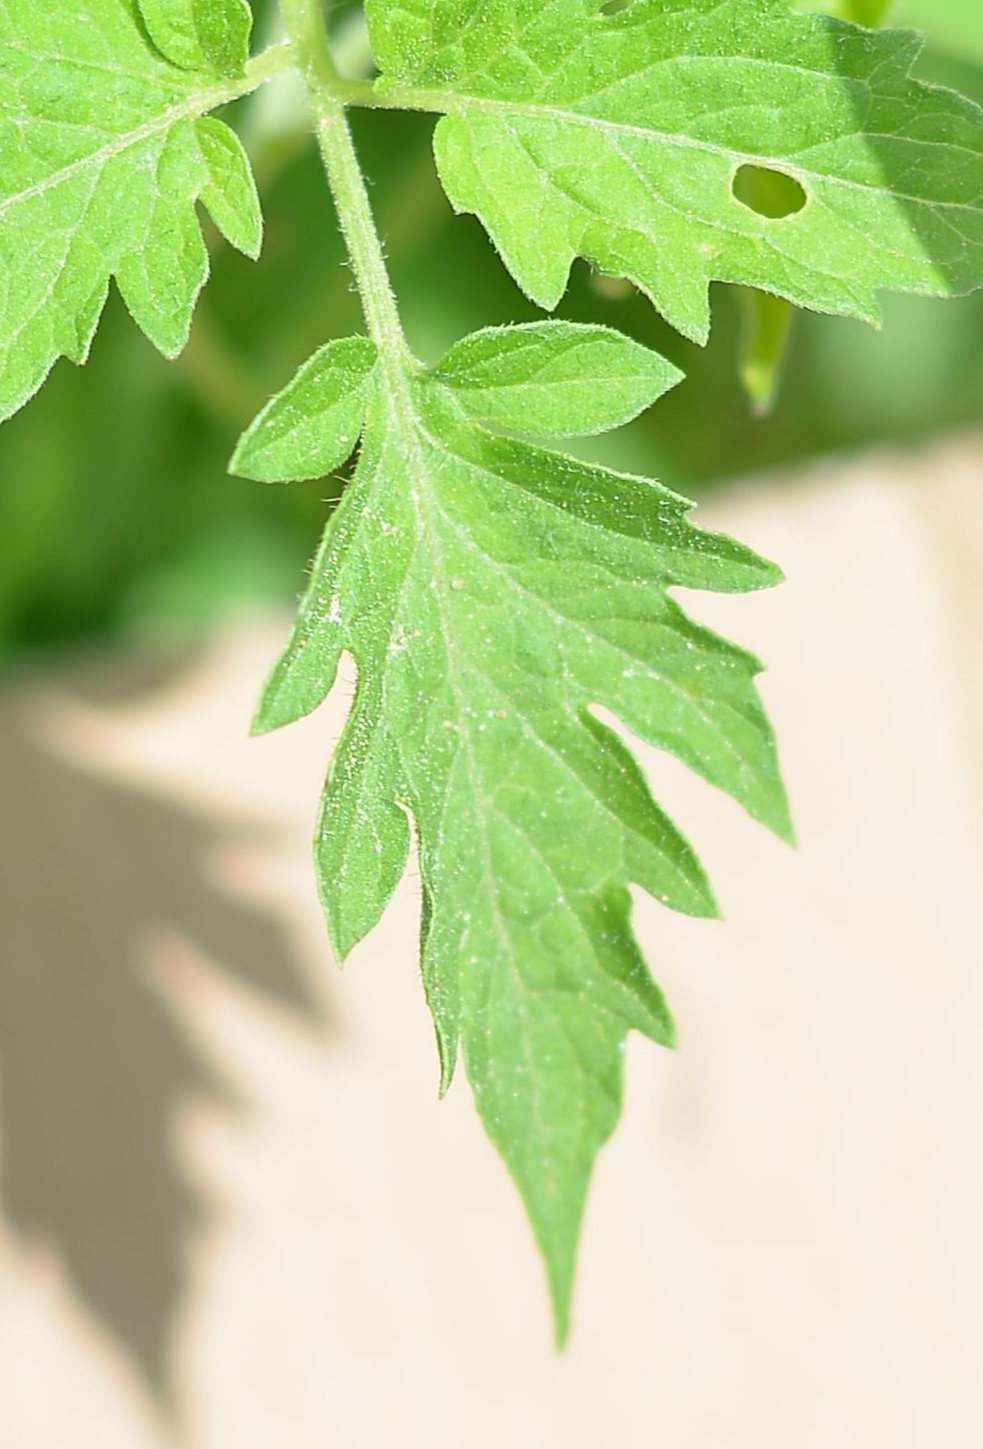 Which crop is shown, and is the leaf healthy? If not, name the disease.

tomato, healthy
